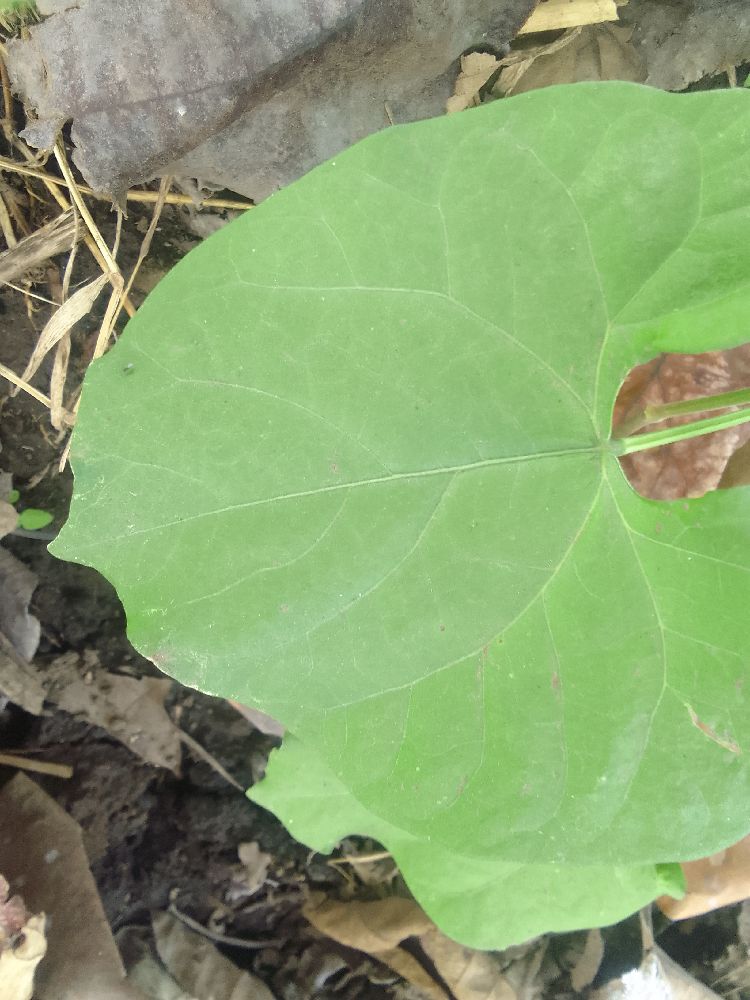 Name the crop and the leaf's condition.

common bean, healthy
